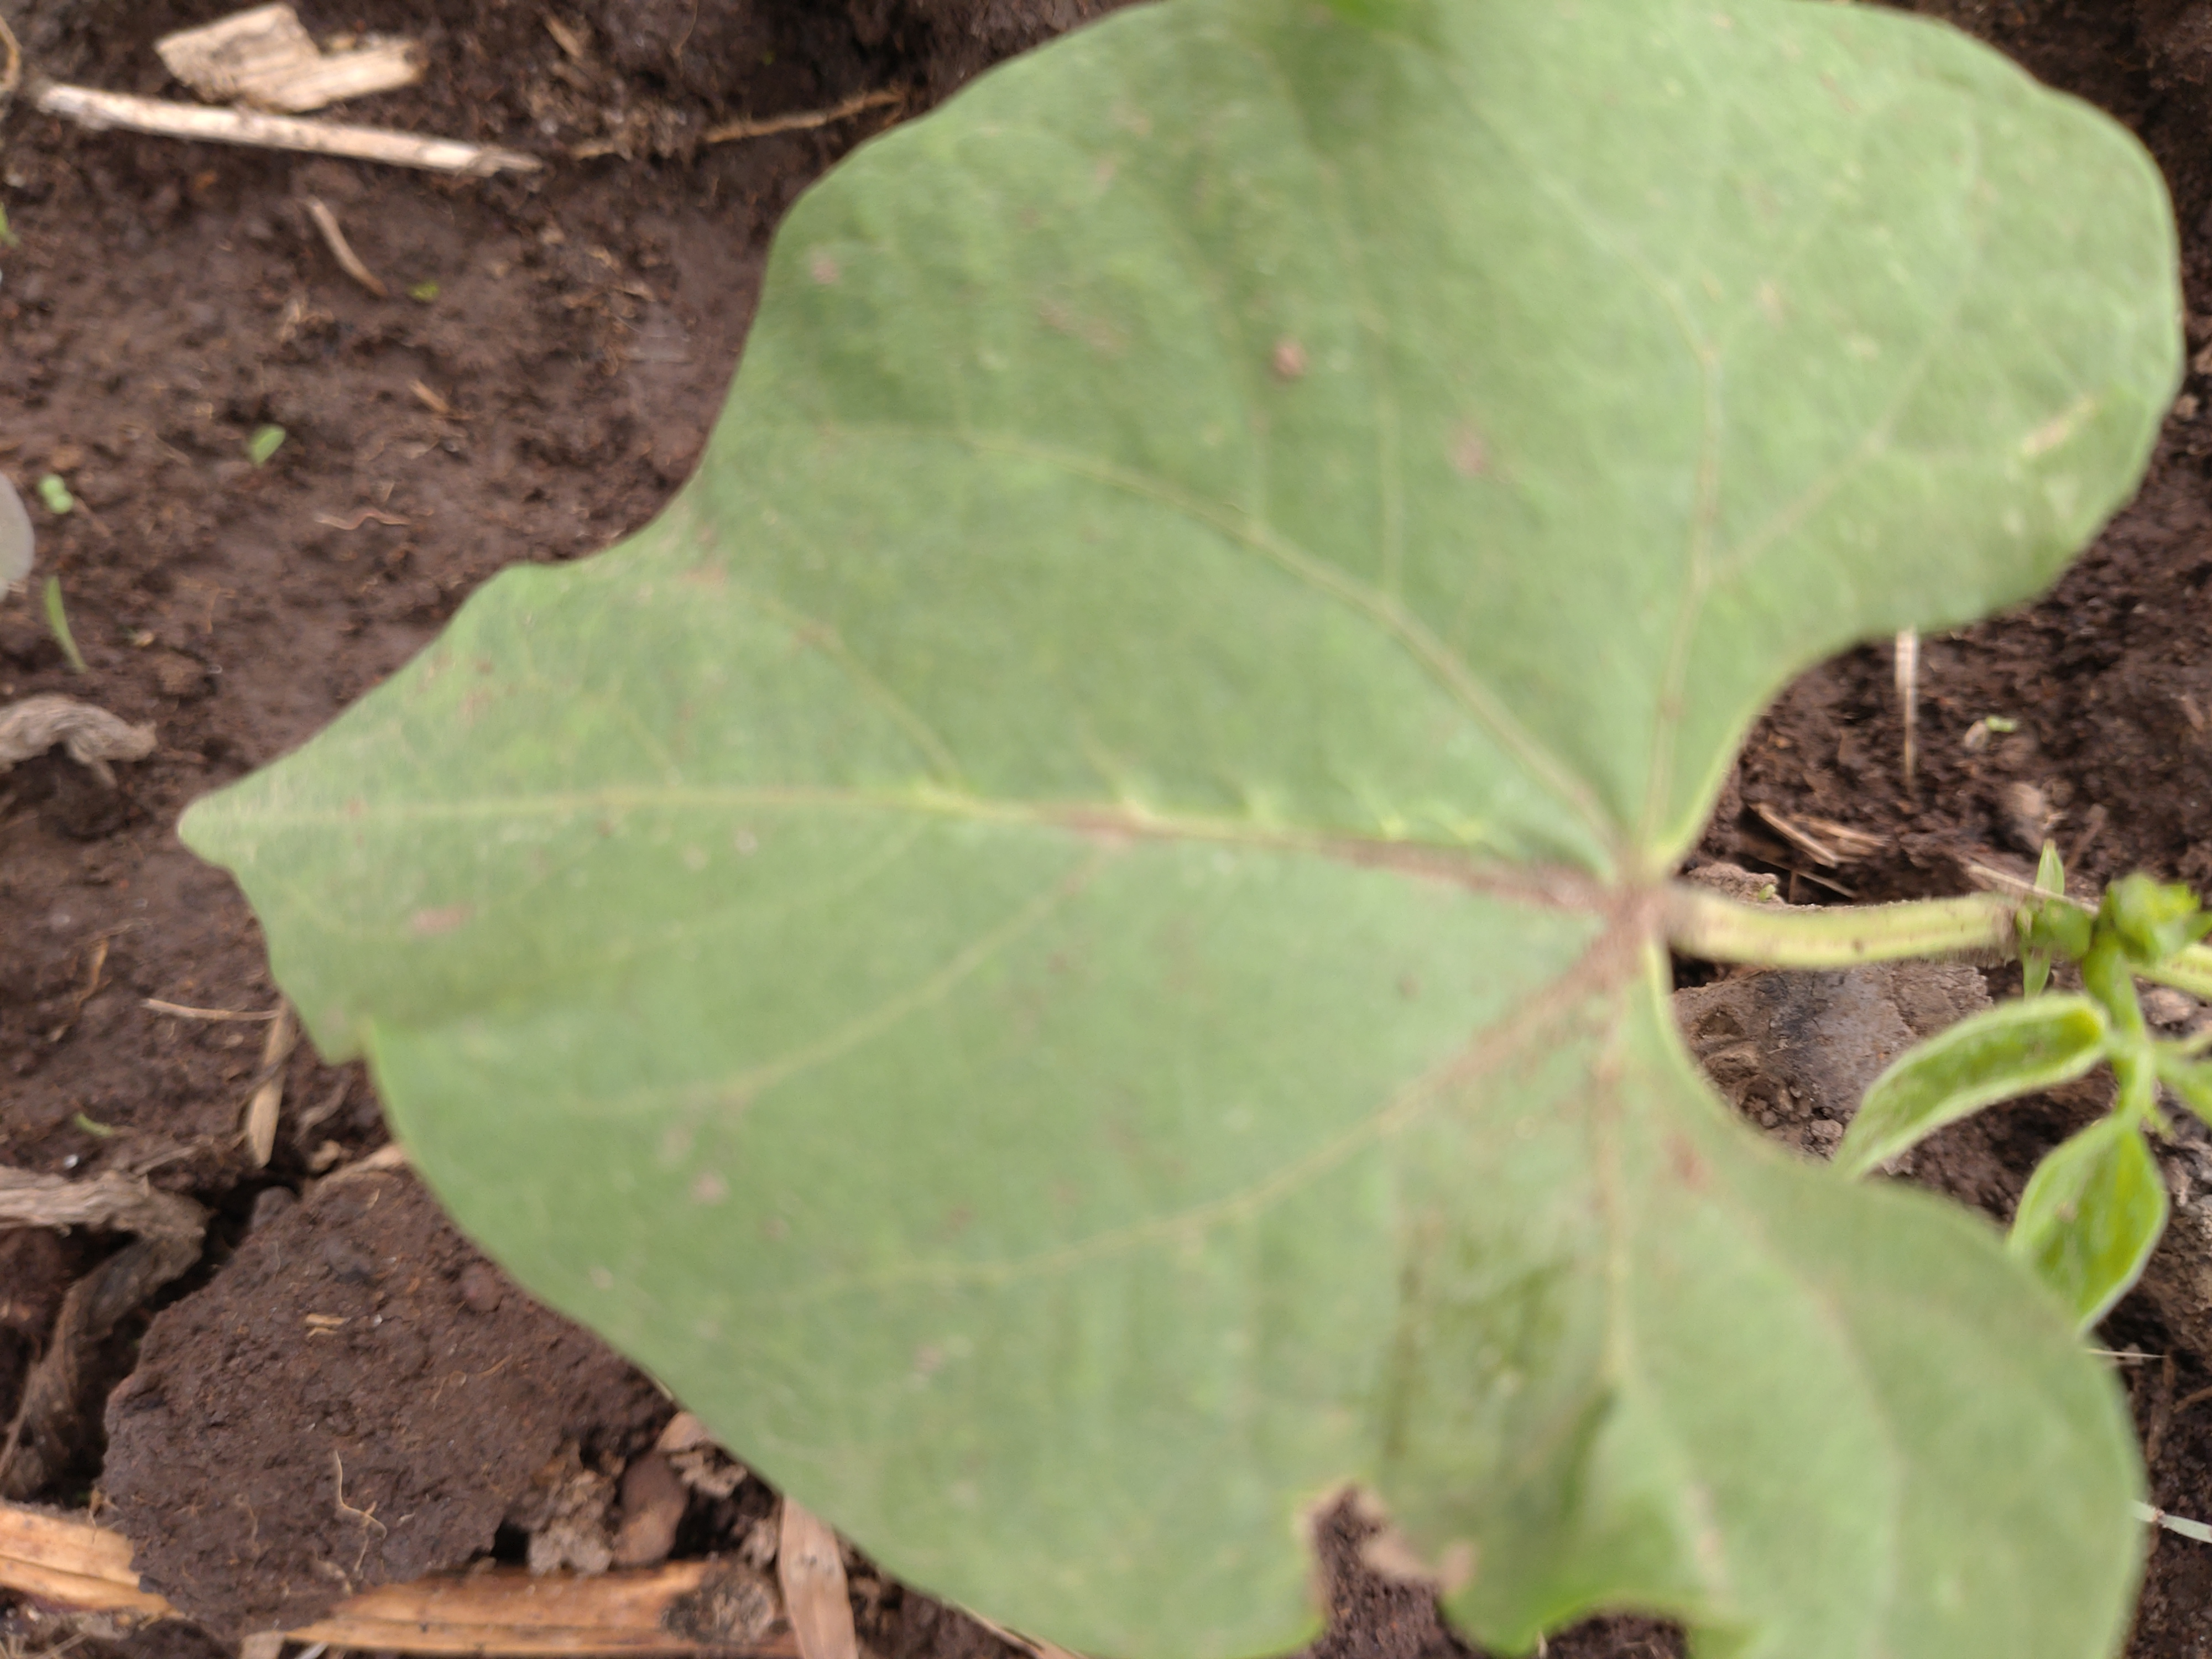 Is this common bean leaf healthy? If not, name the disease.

healthy
